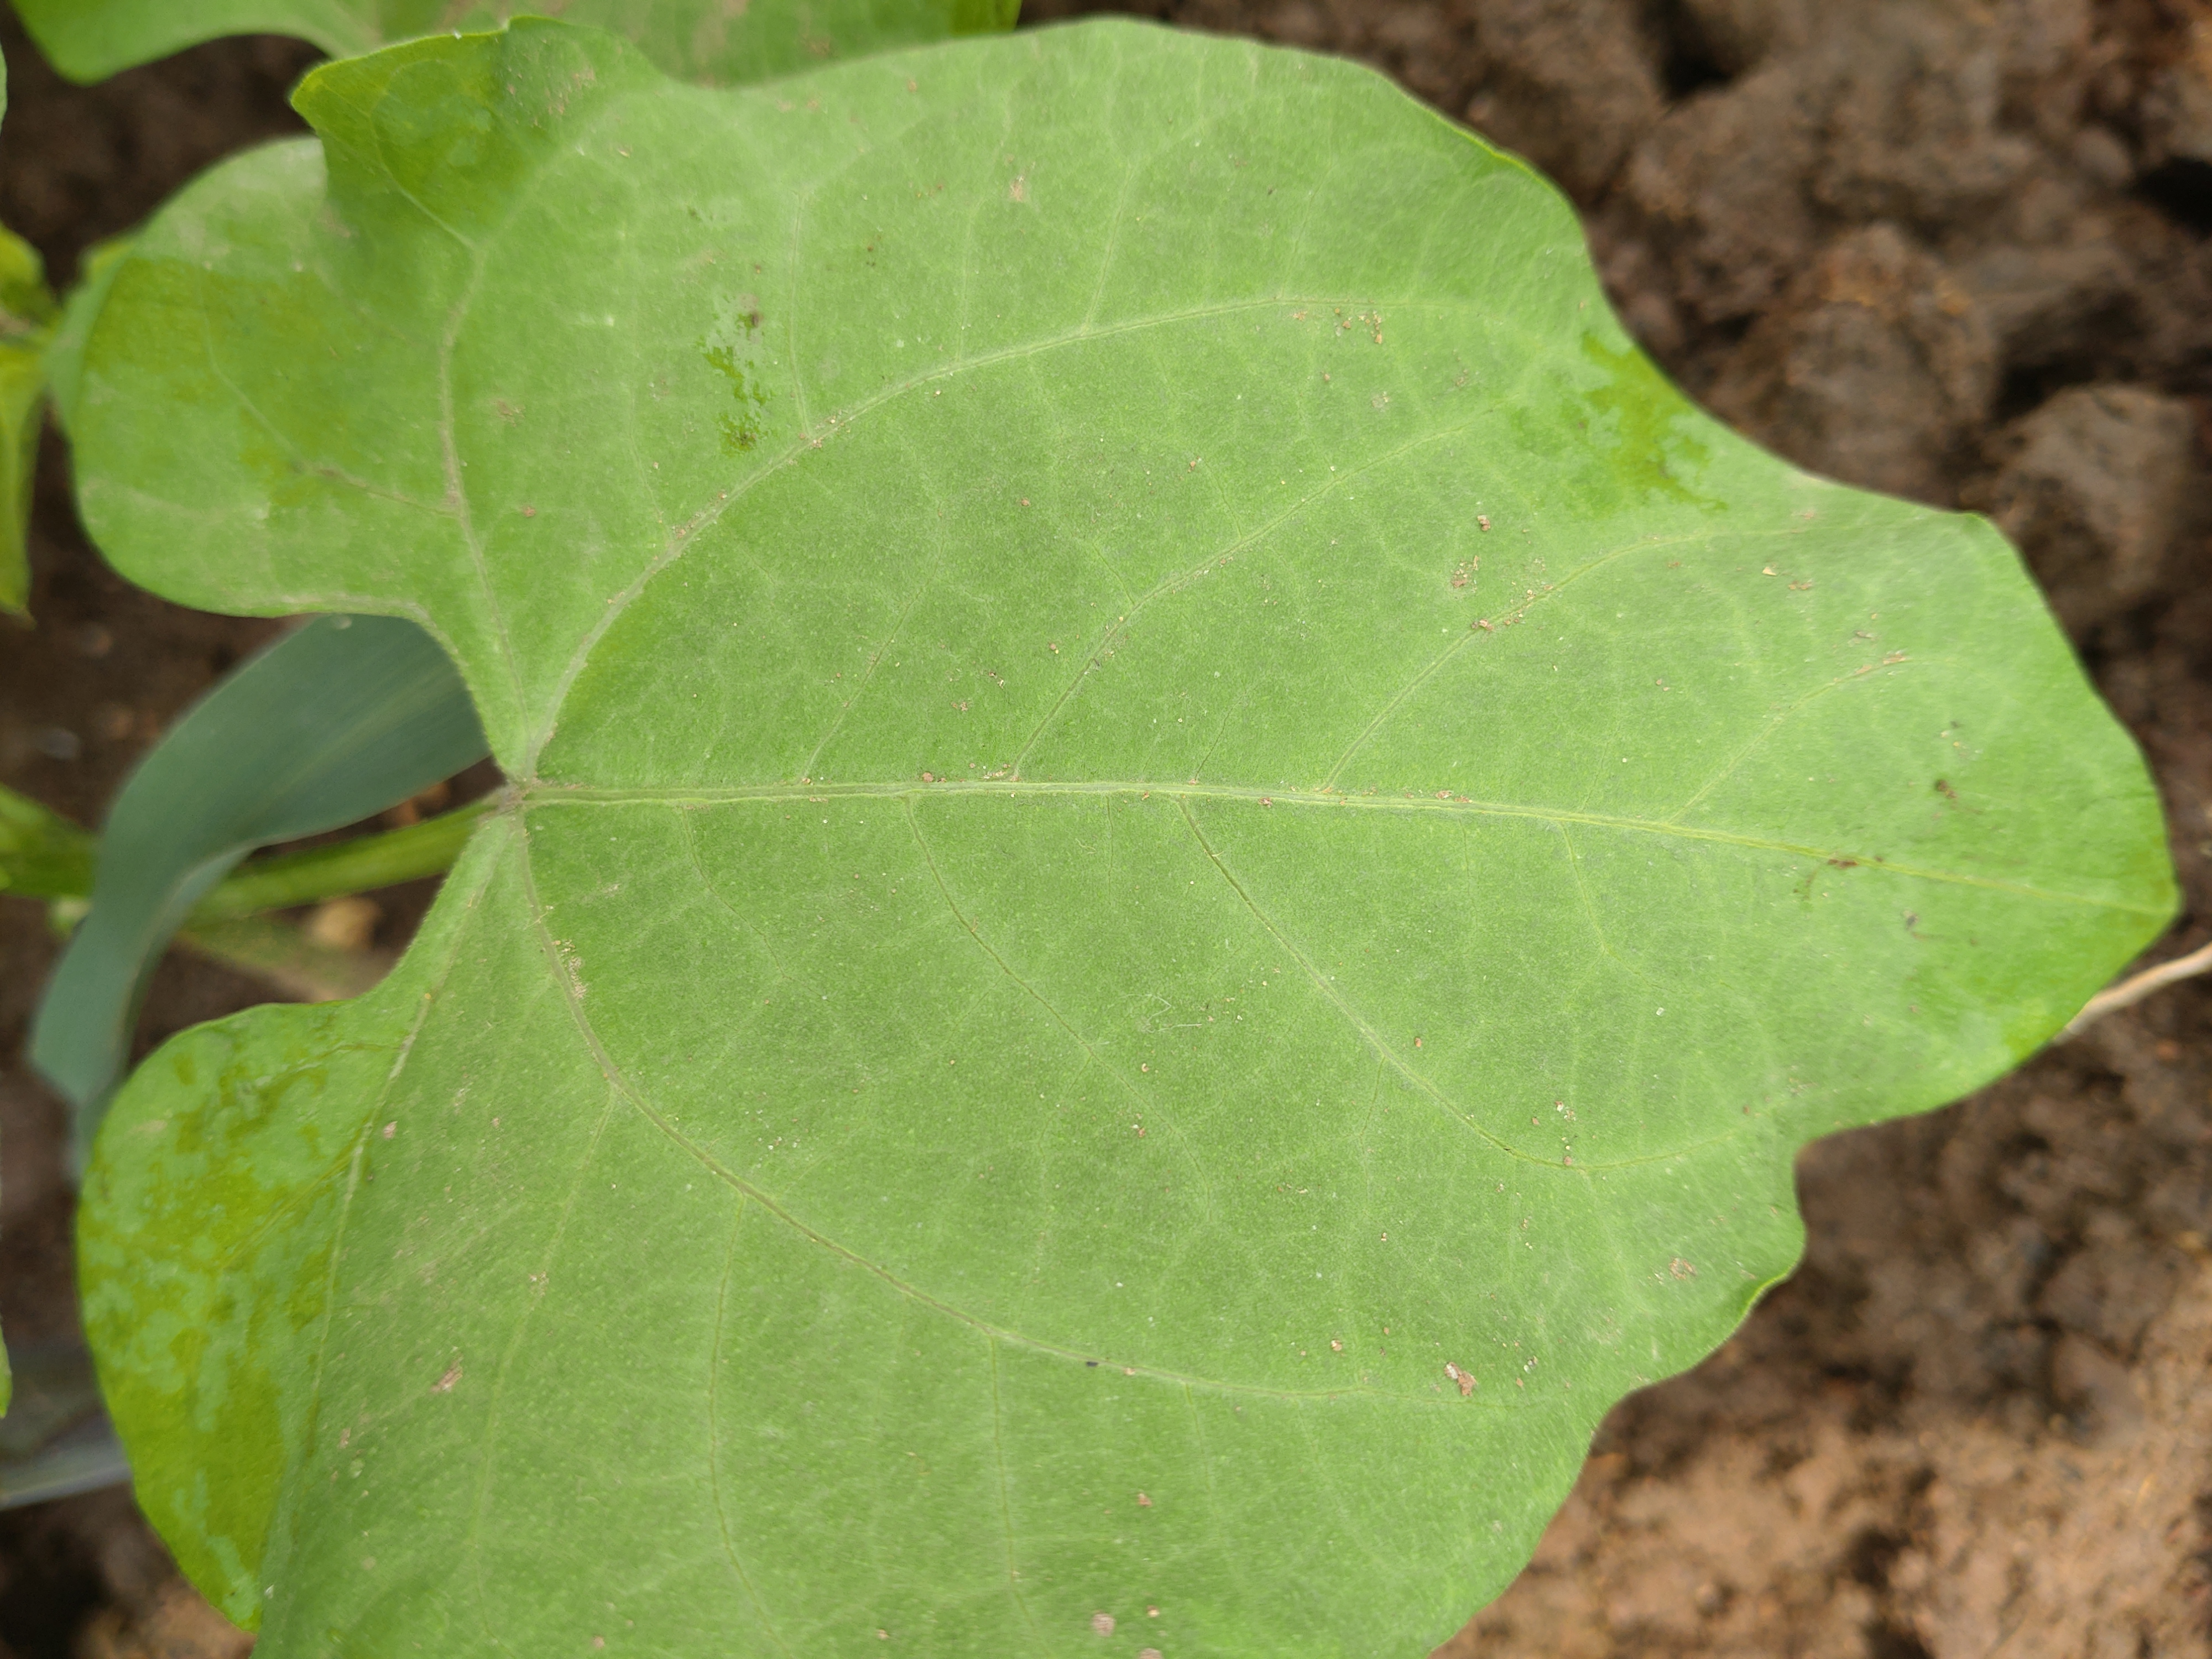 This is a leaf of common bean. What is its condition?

healthy
